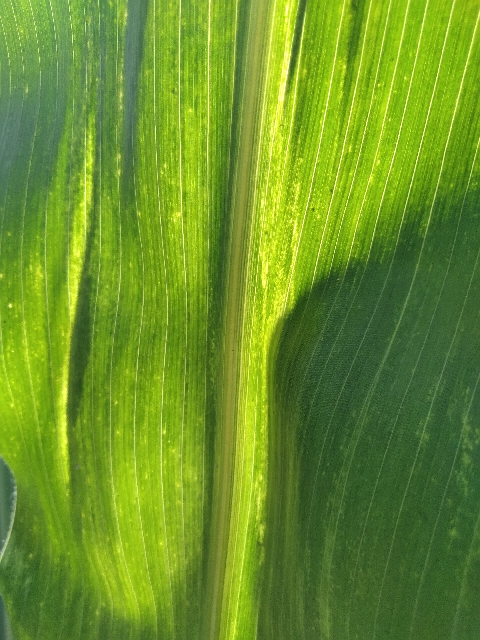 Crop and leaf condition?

maize, maize lethal necrosis
